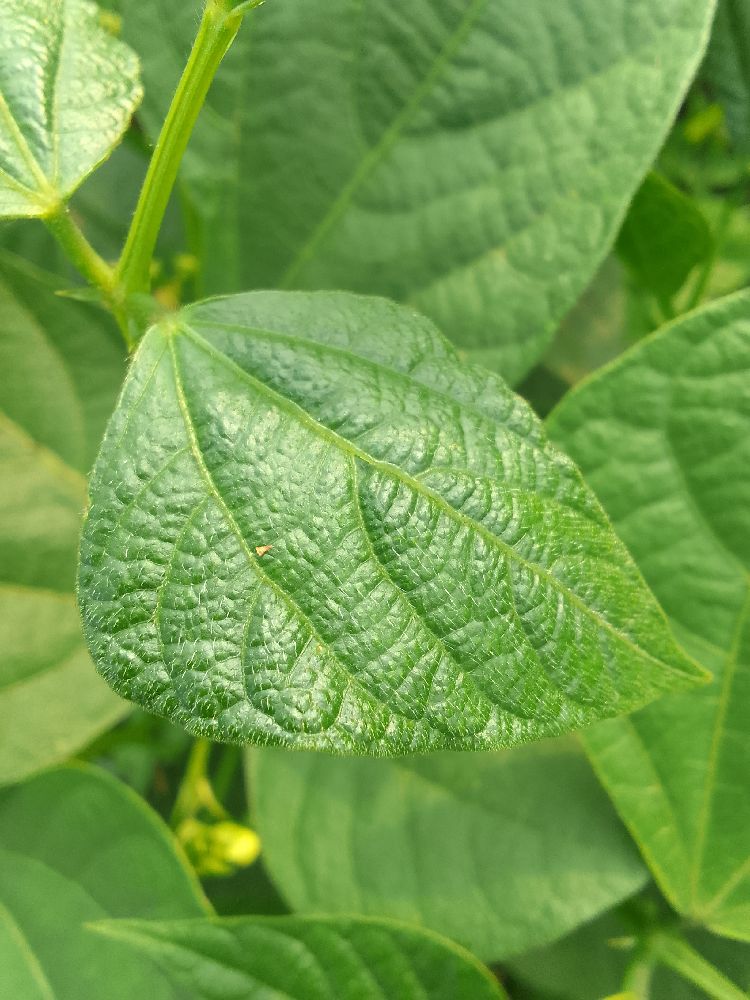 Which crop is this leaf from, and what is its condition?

common bean, healthy
